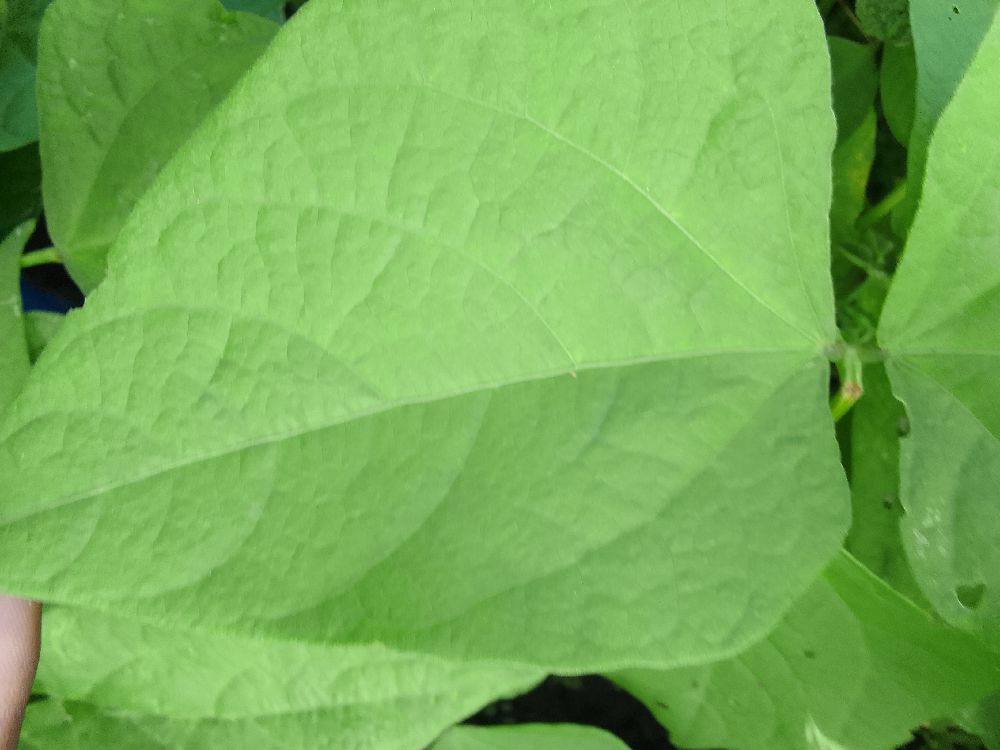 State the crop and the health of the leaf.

common bean, healthy
